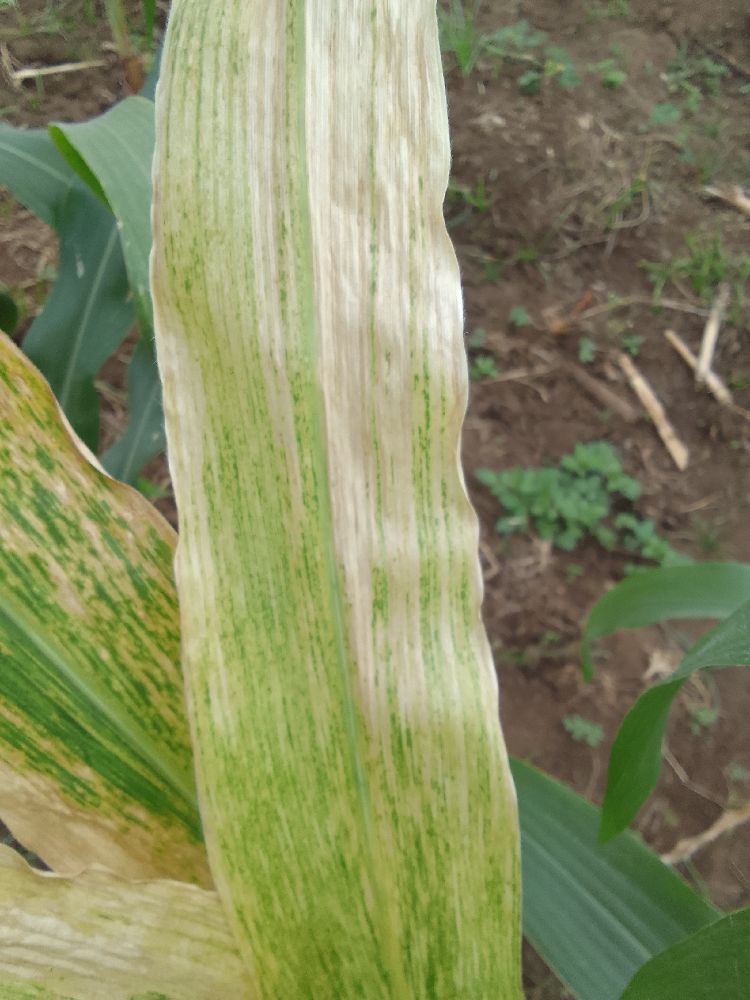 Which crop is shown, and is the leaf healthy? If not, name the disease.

maize, maize lethal necrosis
